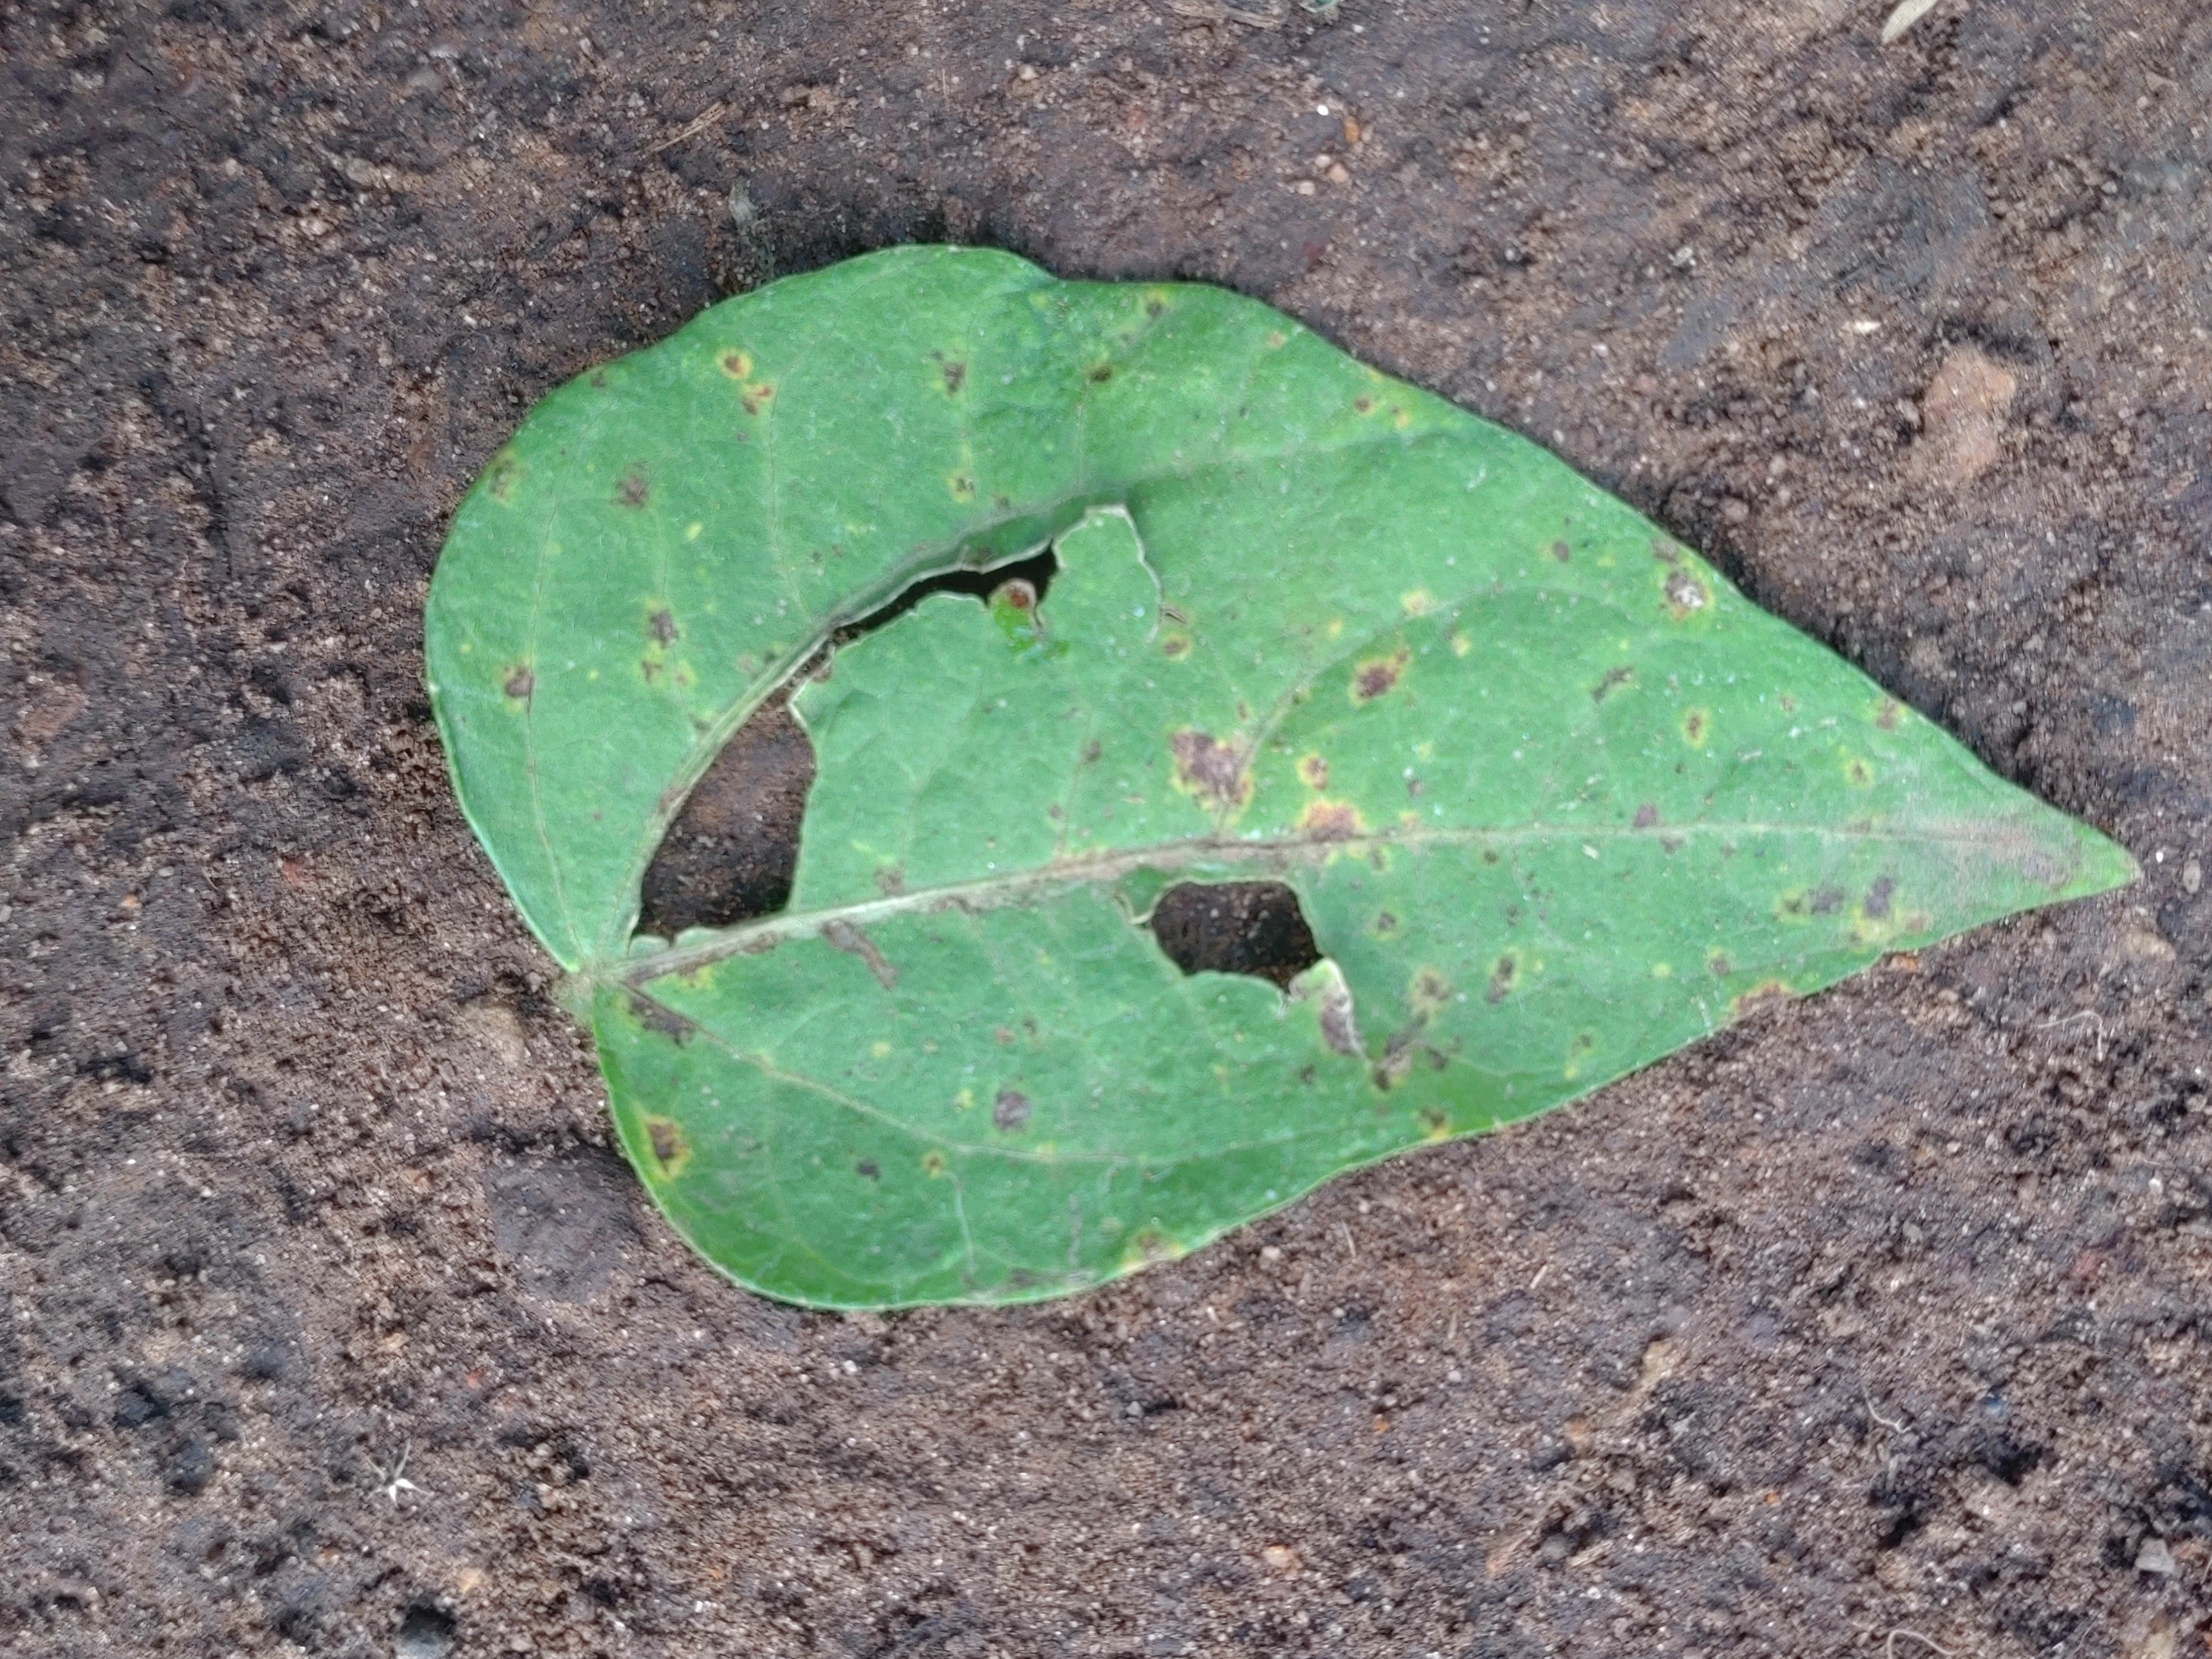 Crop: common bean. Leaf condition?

anthracnose
